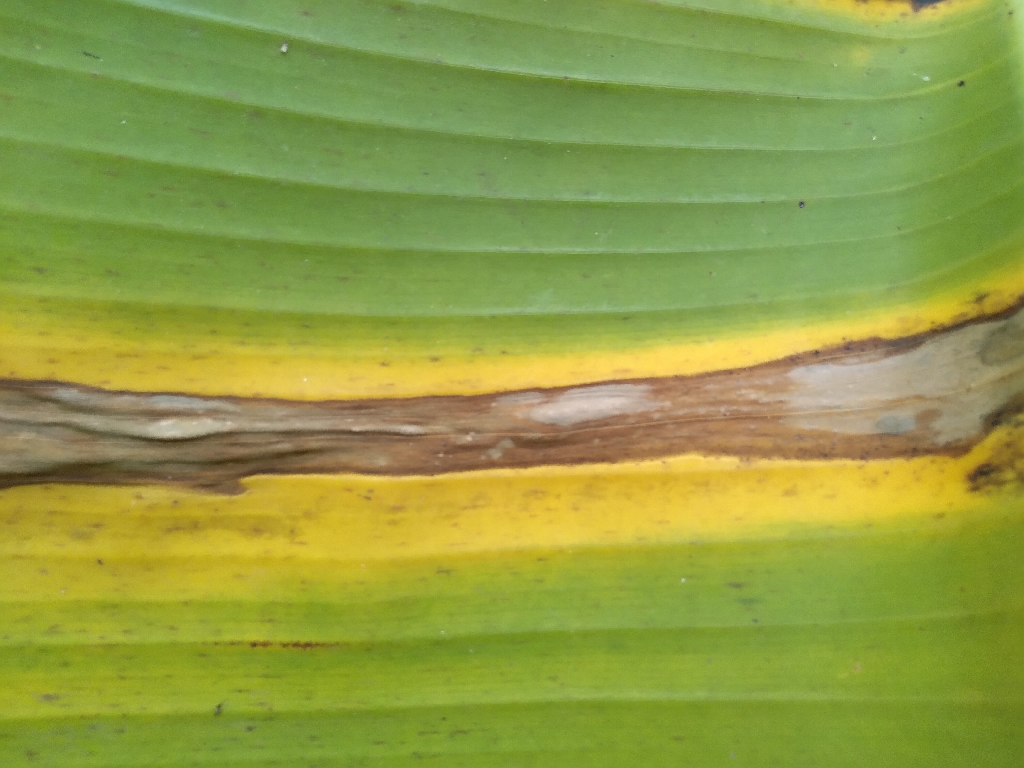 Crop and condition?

banana, black sigatoka
